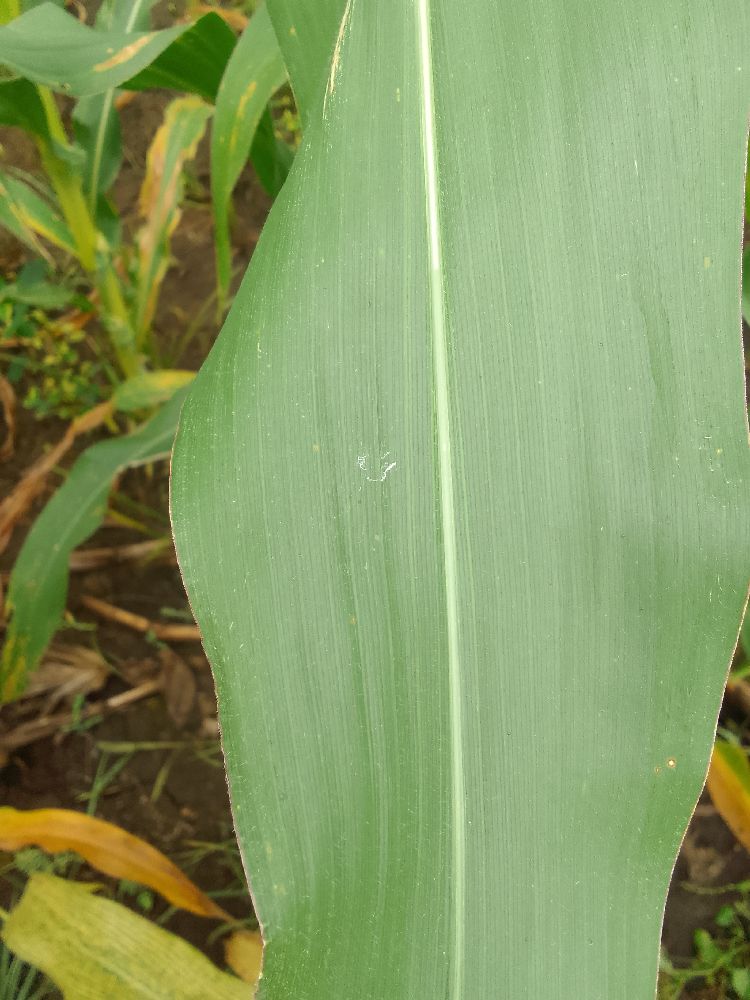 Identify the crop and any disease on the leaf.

maize, healthy
